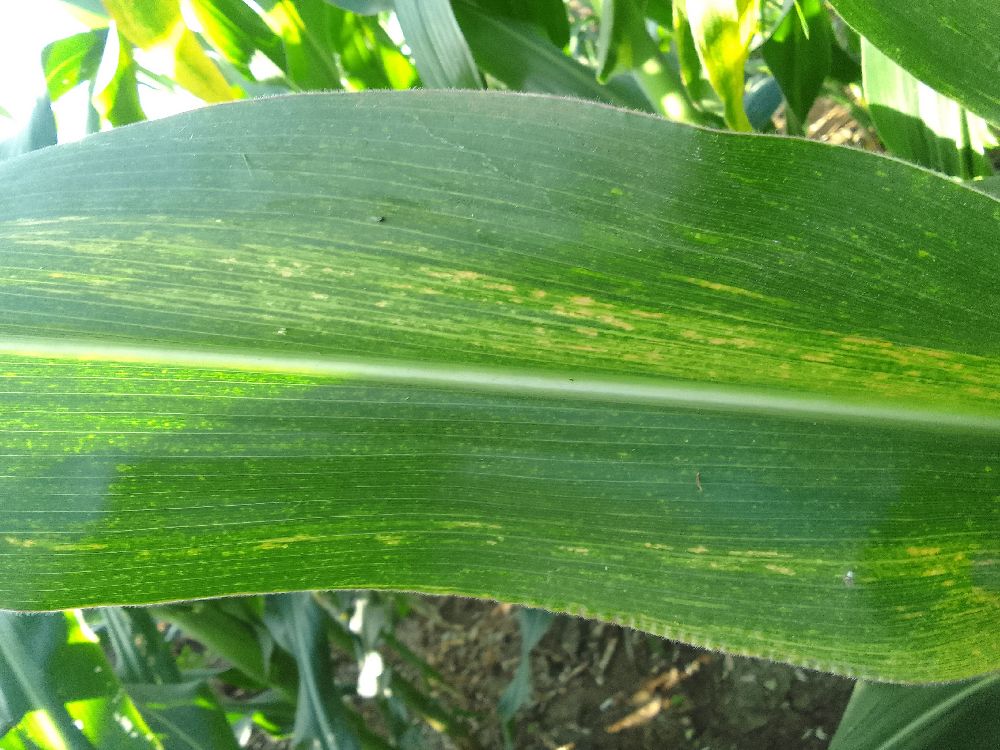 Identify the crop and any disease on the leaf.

maize, maize lethal necrosis
